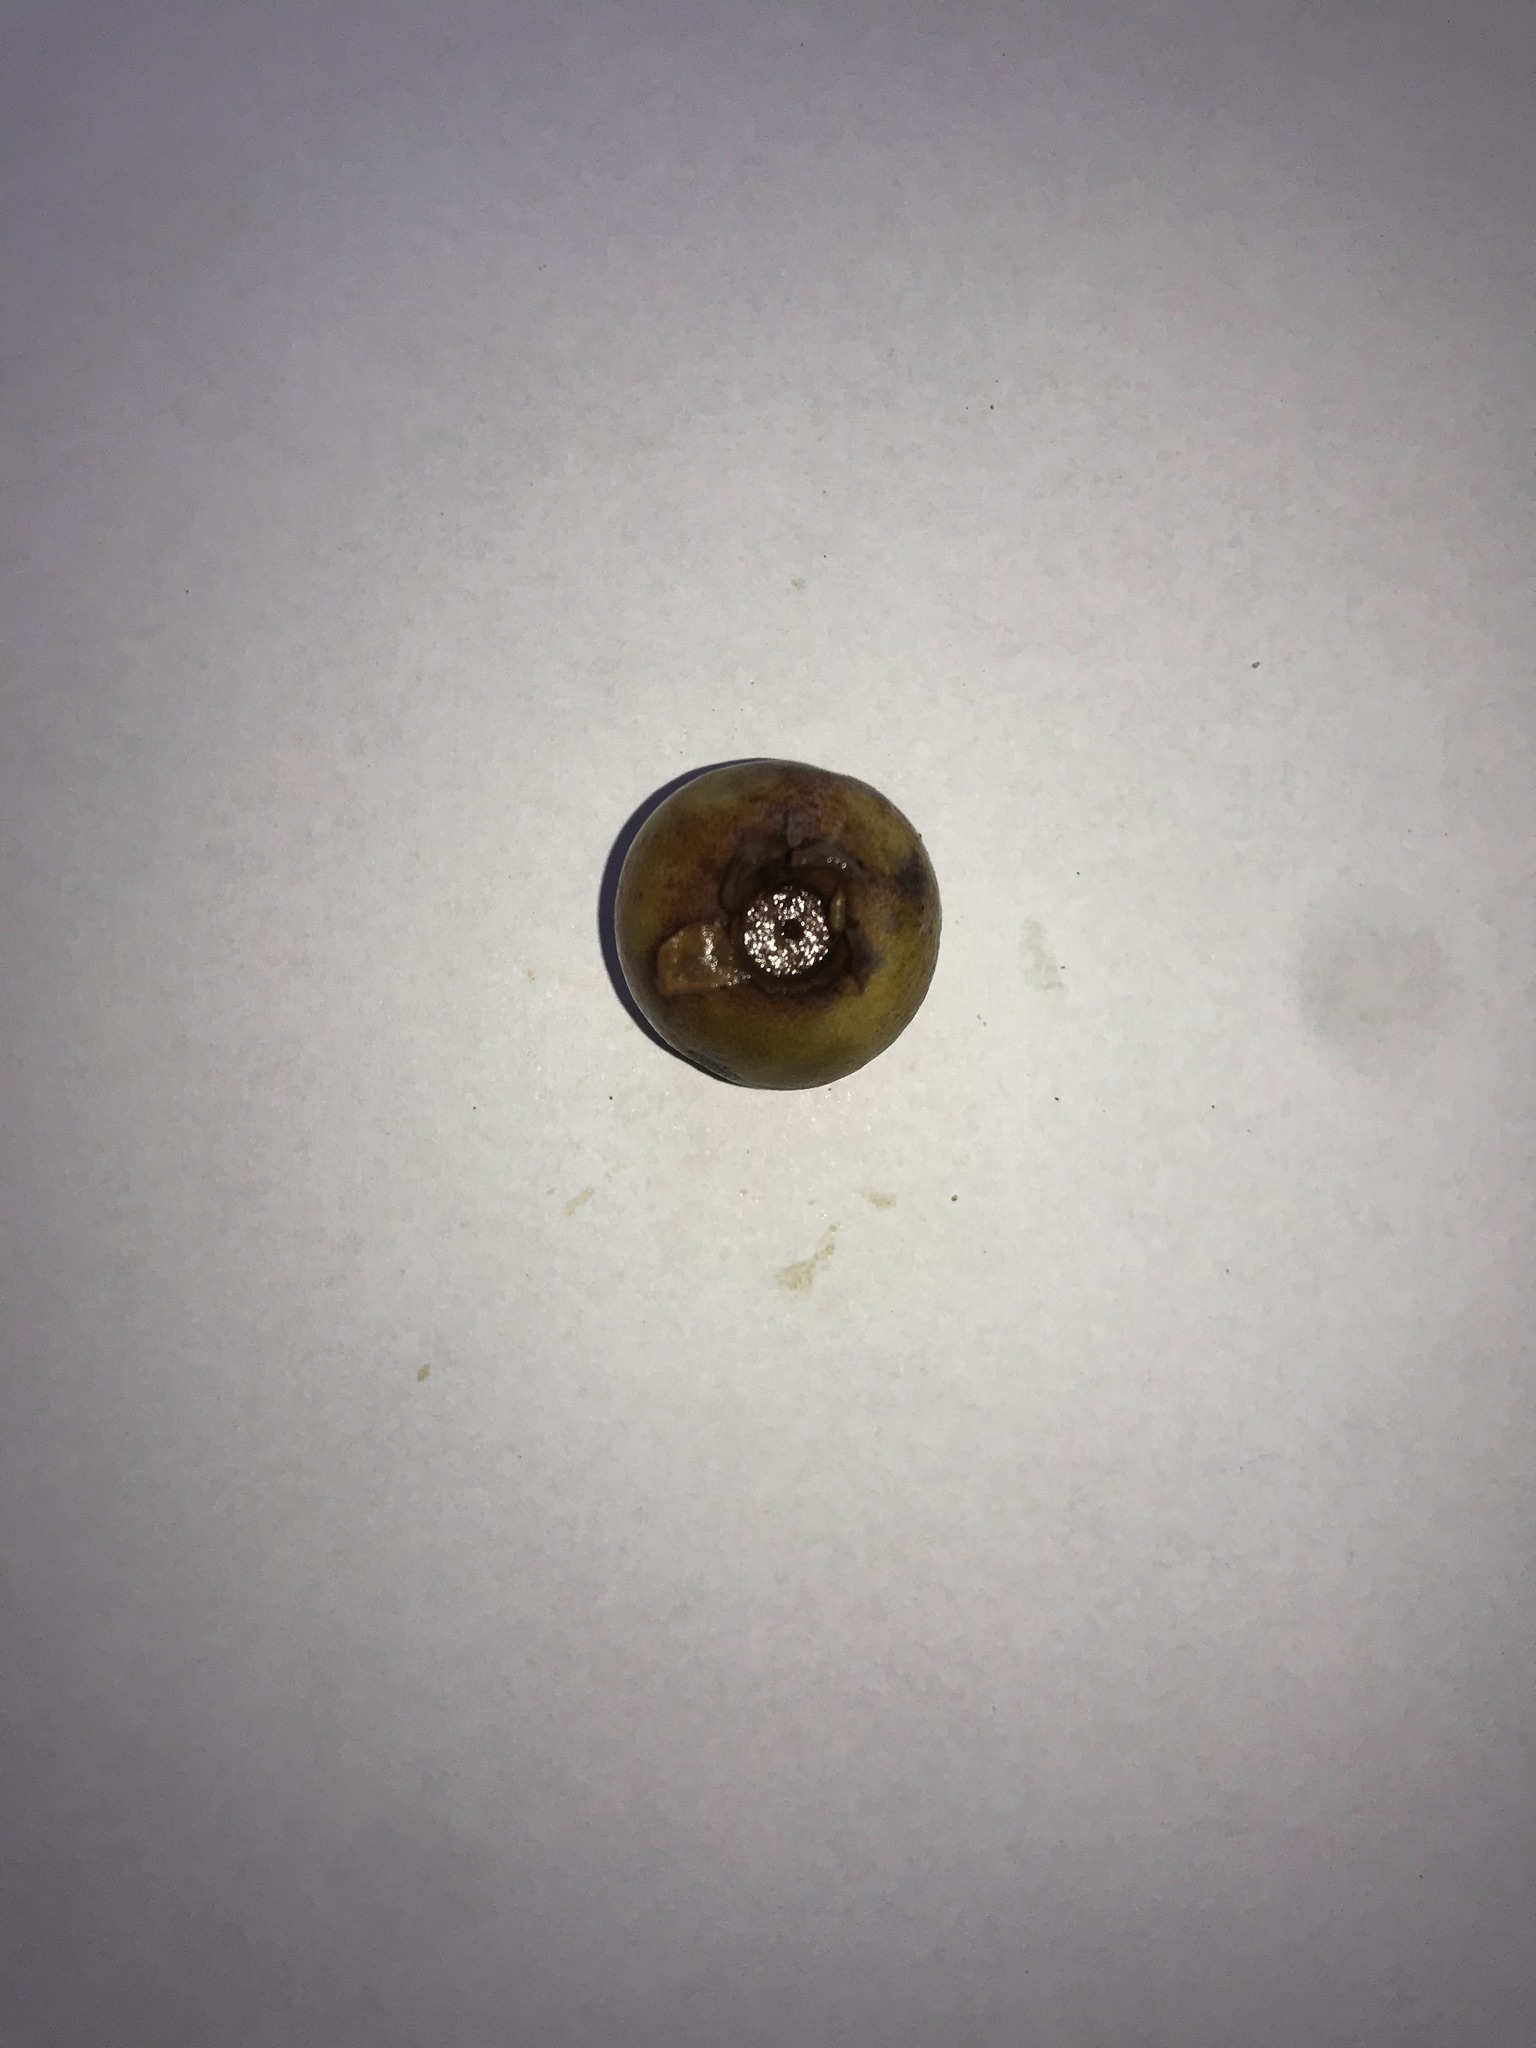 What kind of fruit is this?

gabiroba
